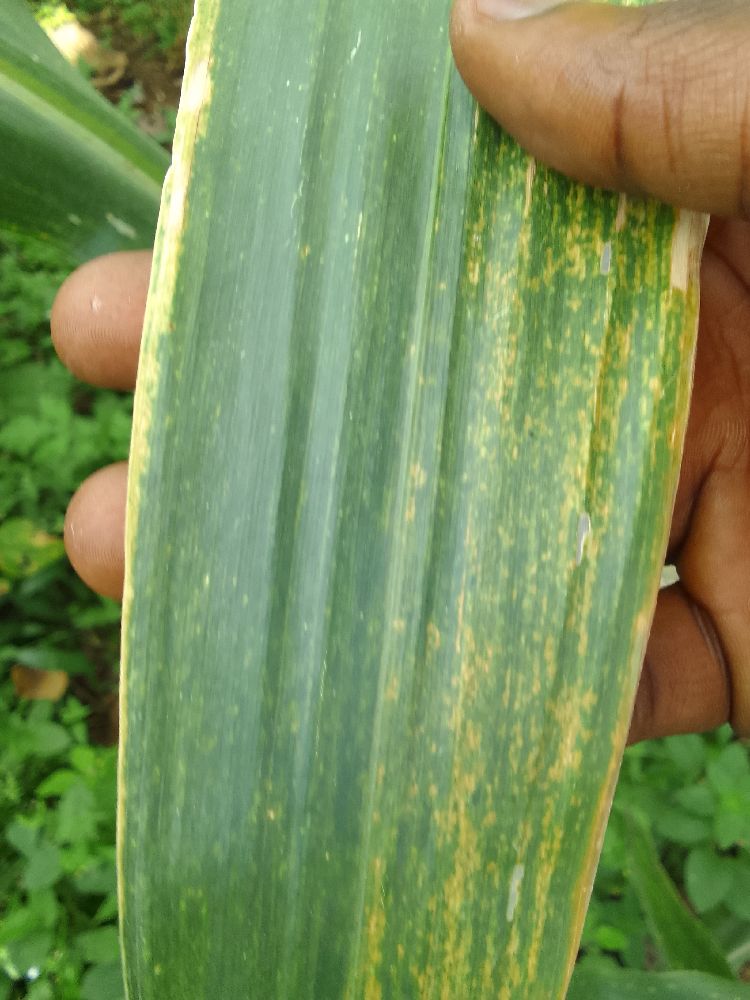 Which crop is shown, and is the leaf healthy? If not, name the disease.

maize, maize lethal necrosis
